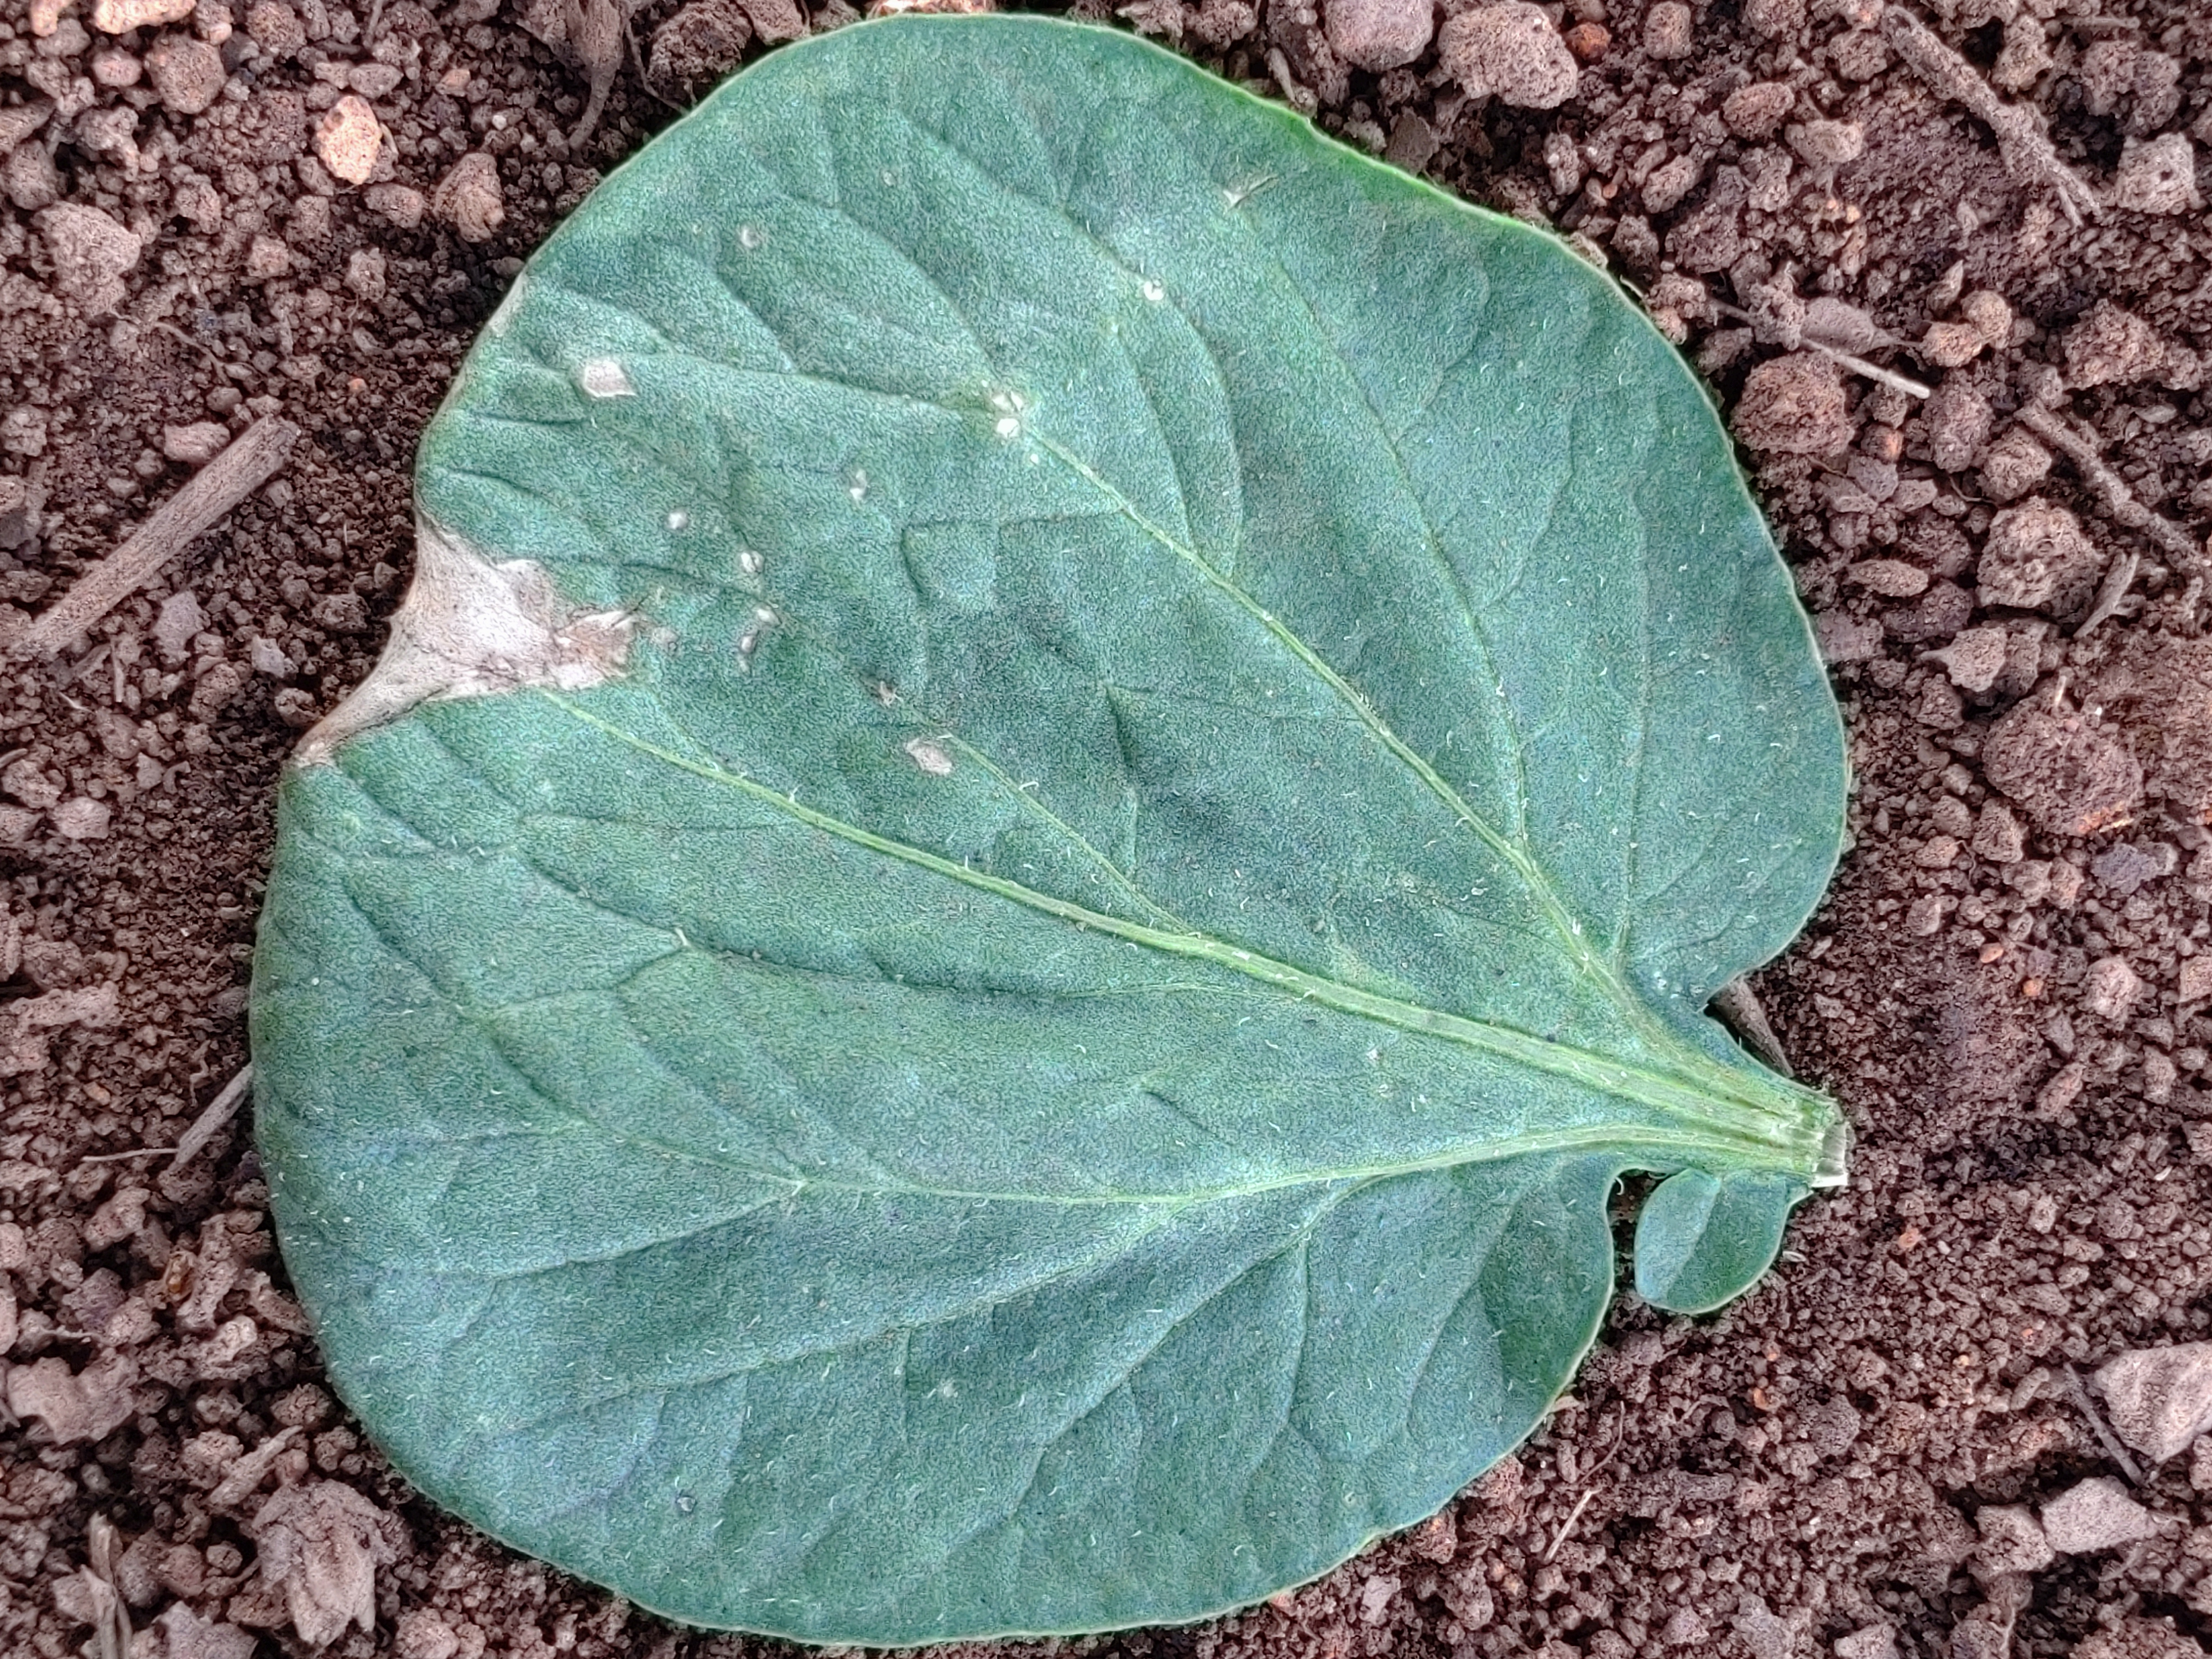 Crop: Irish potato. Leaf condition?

early blight
